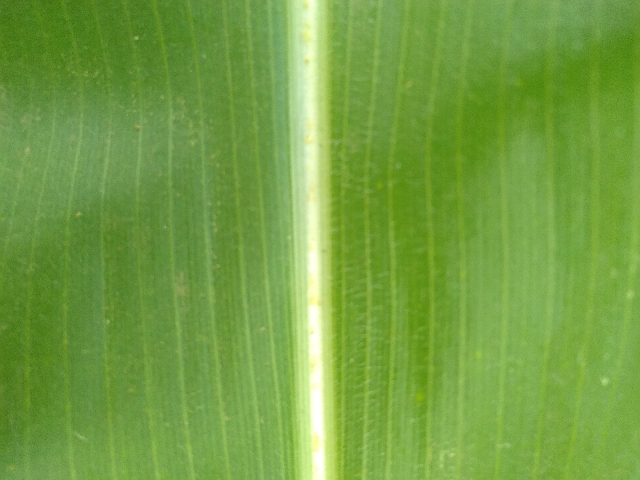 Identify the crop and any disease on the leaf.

maize, healthy
